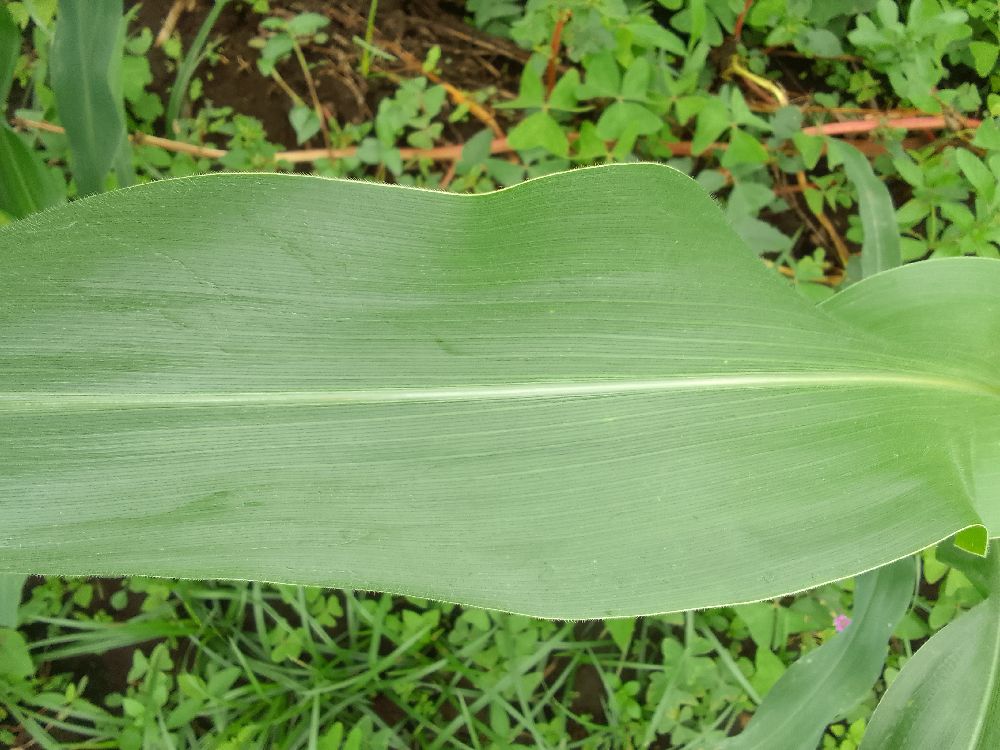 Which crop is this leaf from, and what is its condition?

maize, healthy
